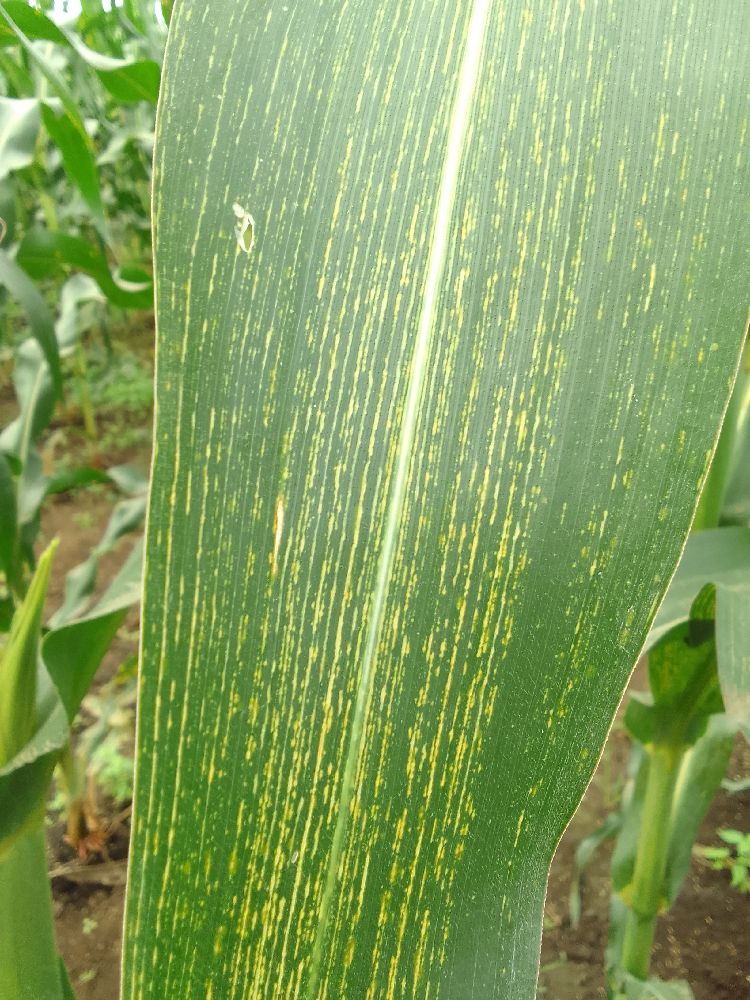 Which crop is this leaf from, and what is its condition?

maize, maize streak virus
